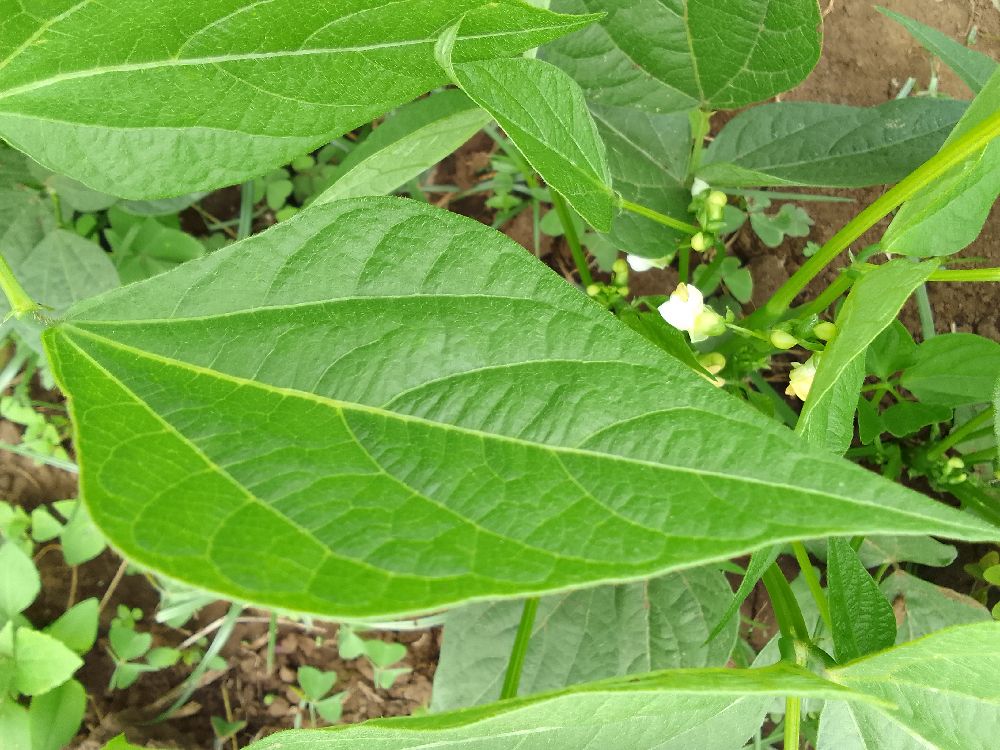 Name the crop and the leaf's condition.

common bean, healthy
